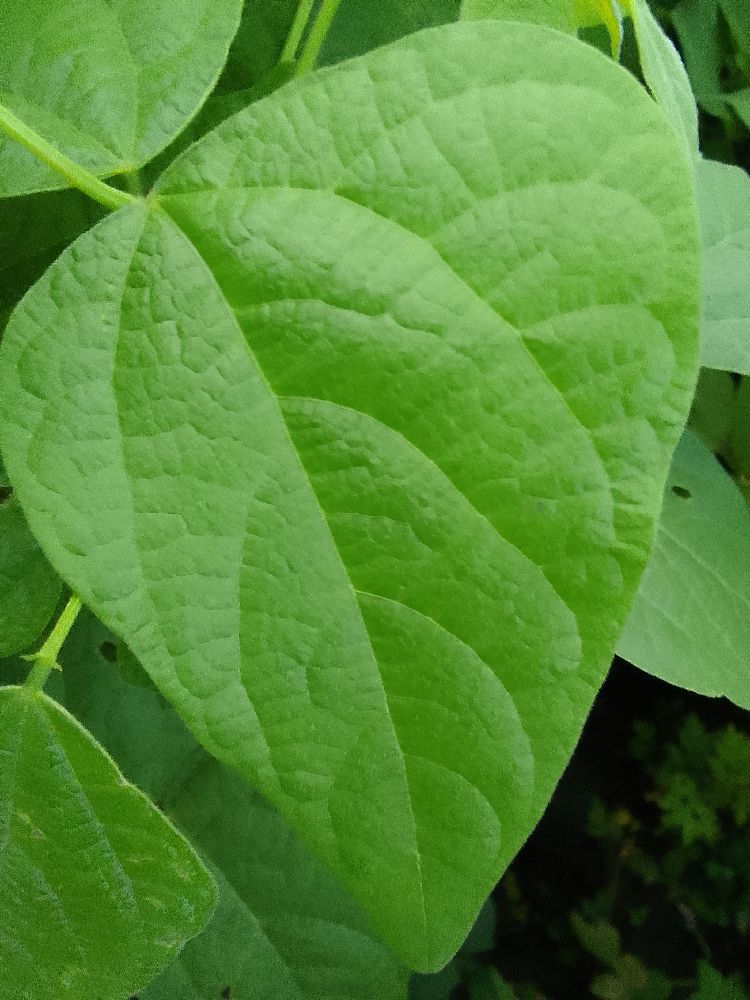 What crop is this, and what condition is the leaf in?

common bean, healthy
